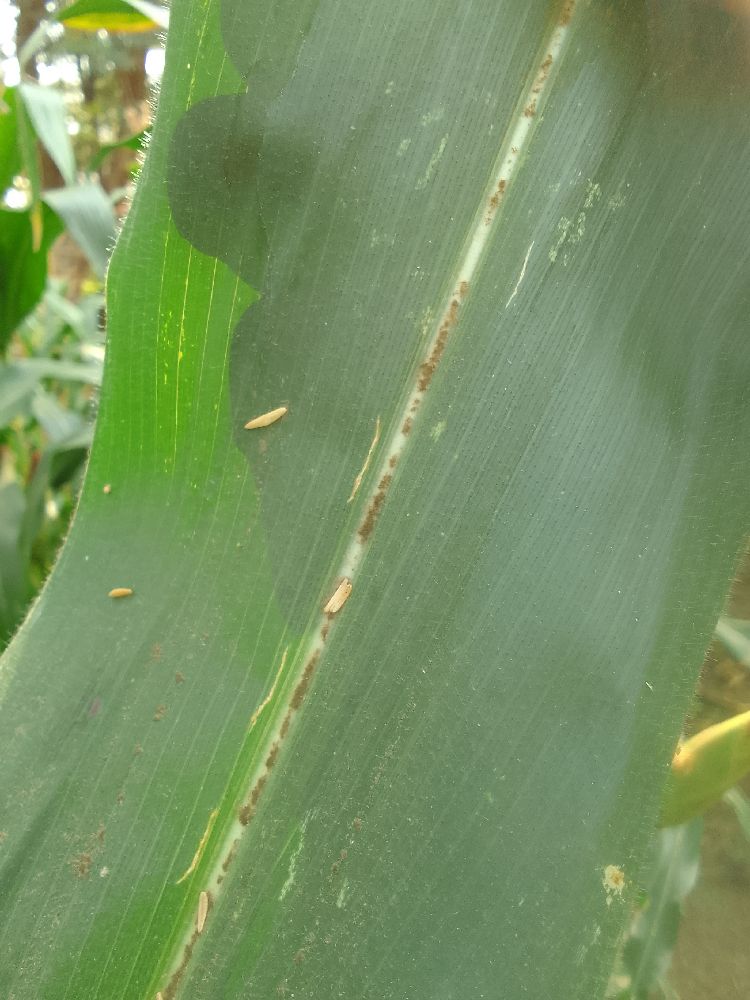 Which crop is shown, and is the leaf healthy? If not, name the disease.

maize, healthy
